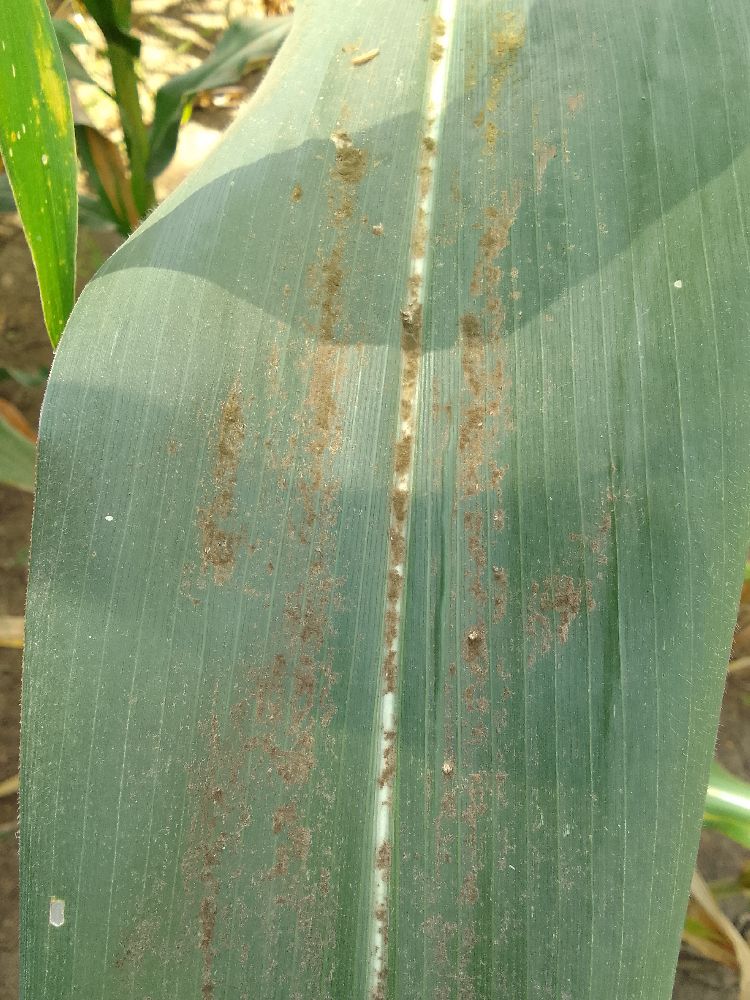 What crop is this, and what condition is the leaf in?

maize, healthy
